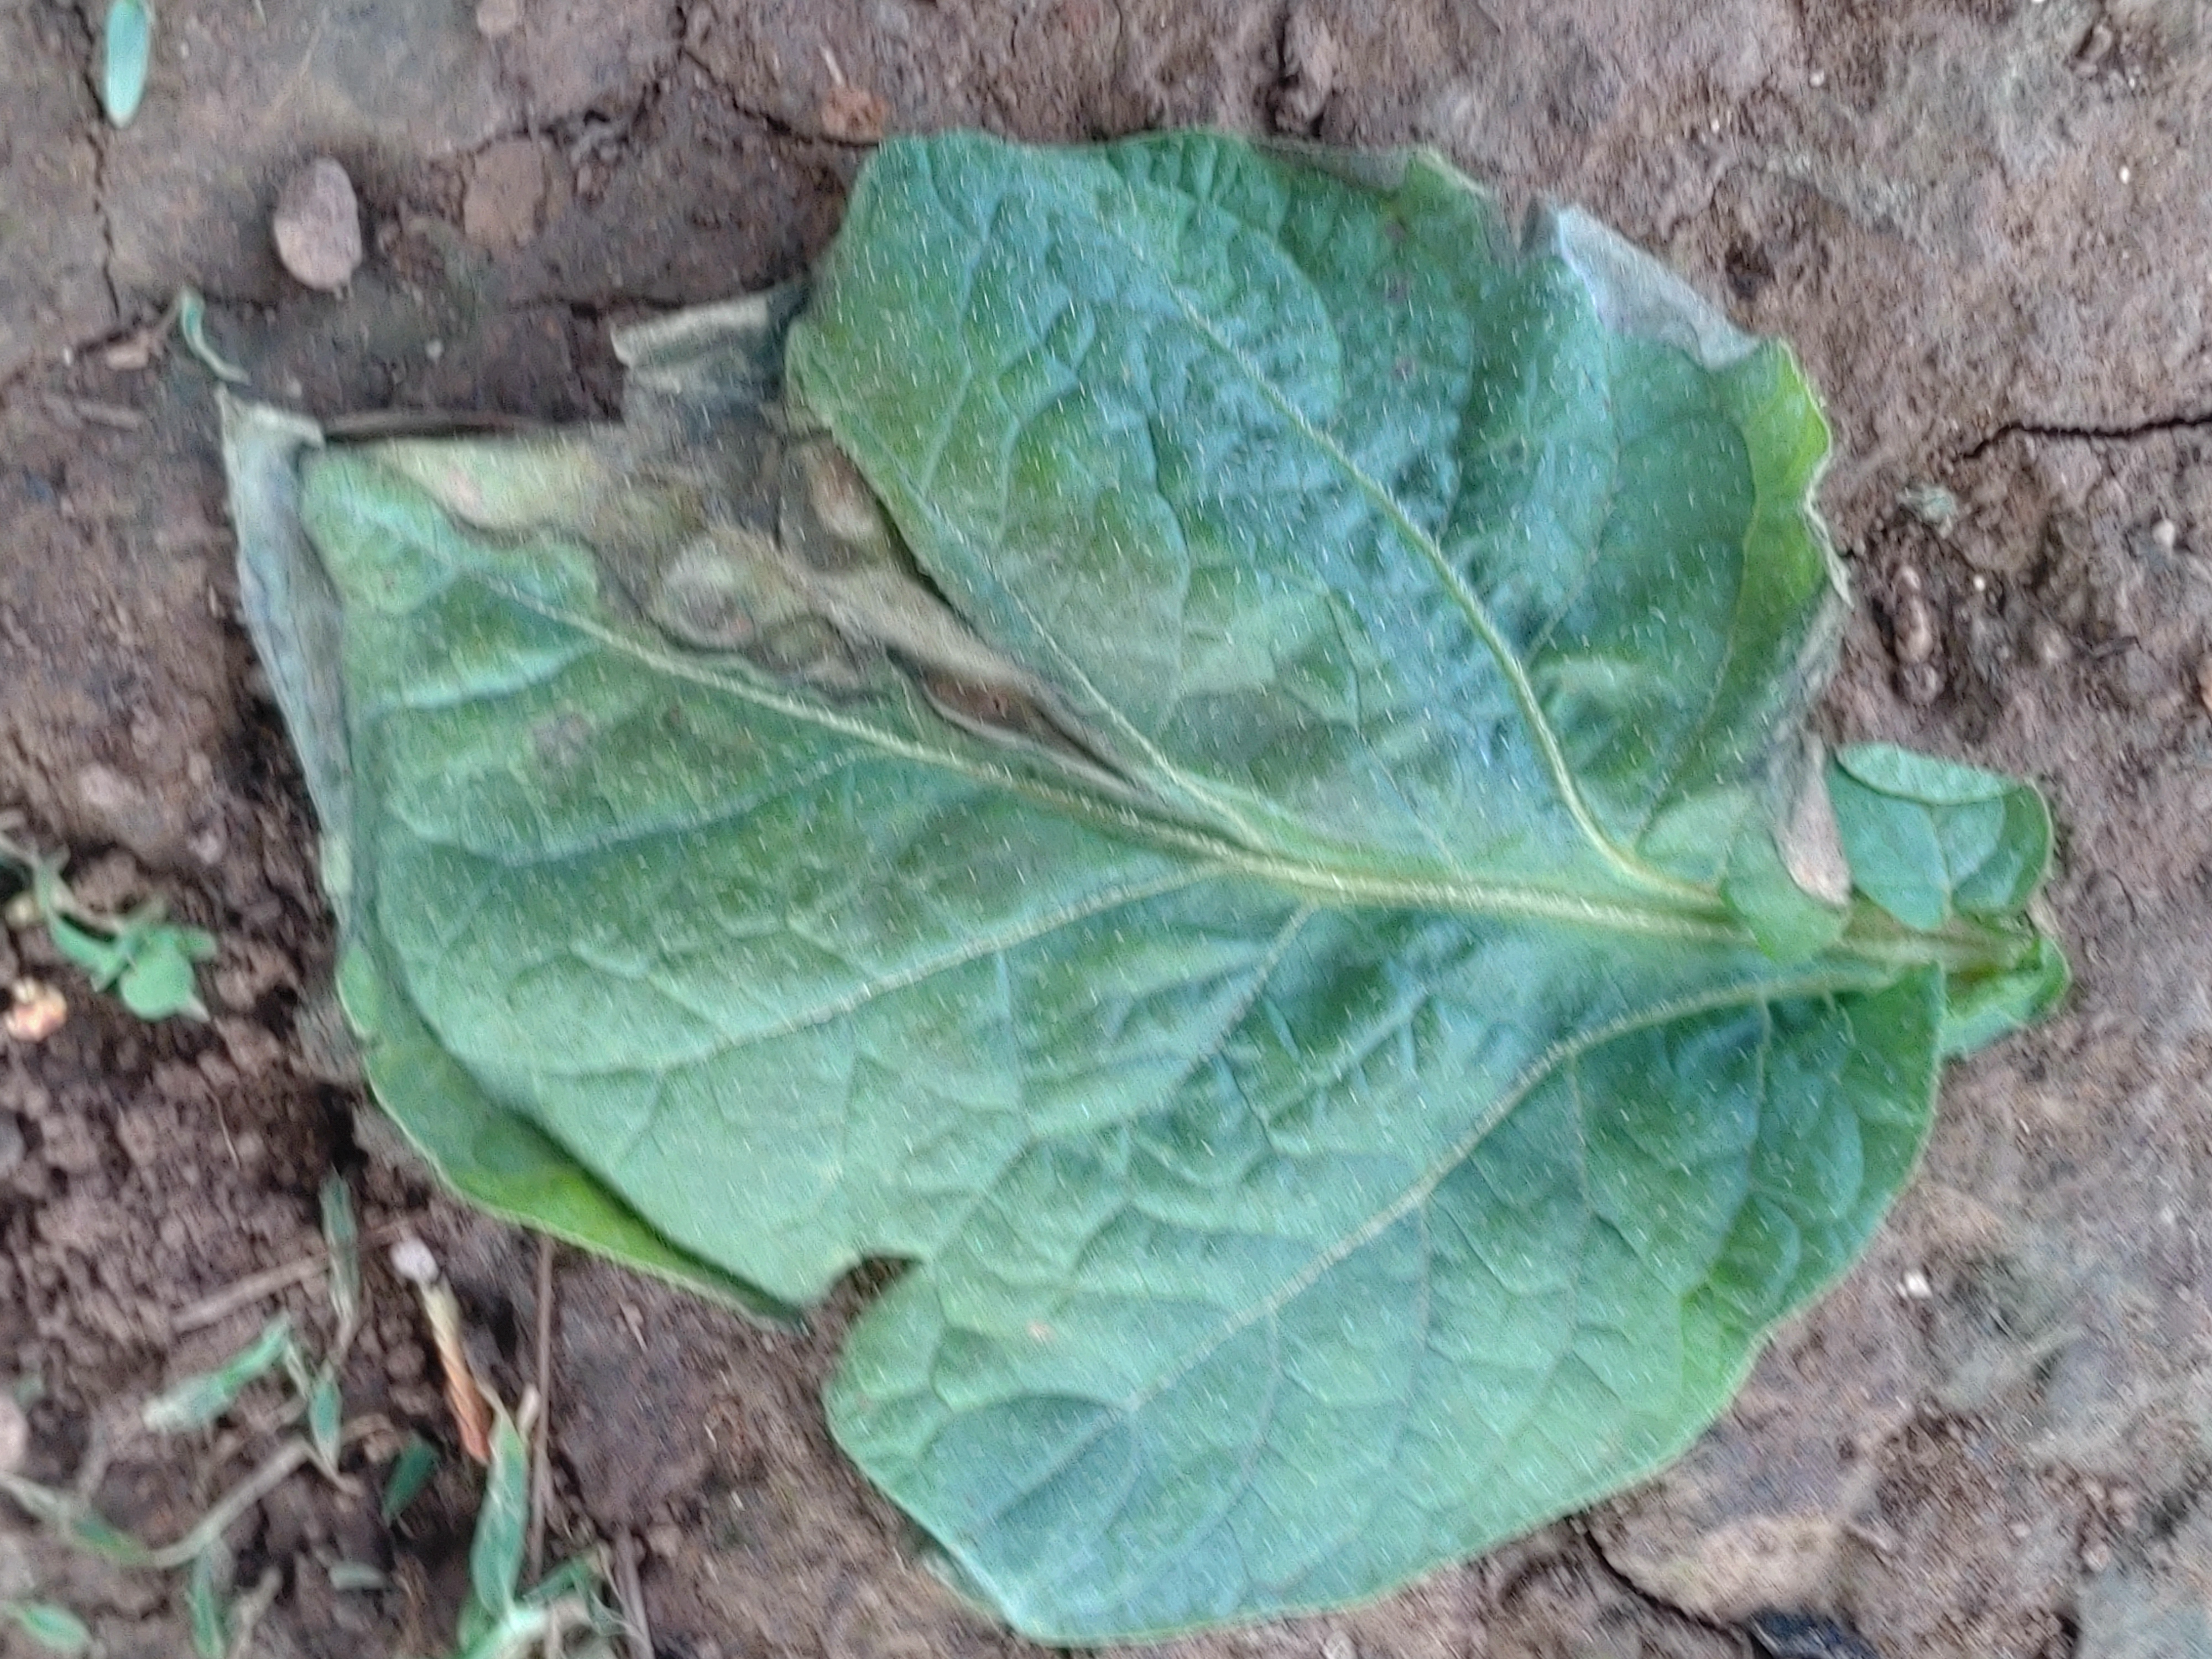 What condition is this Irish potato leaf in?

early blight
